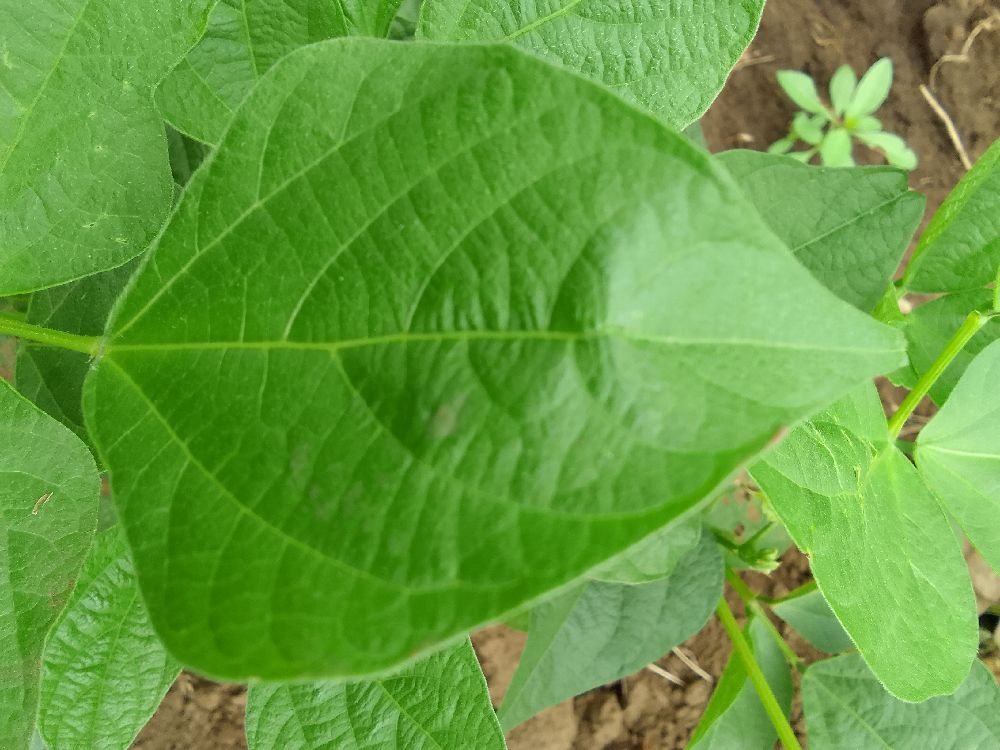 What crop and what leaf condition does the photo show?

common bean, healthy
